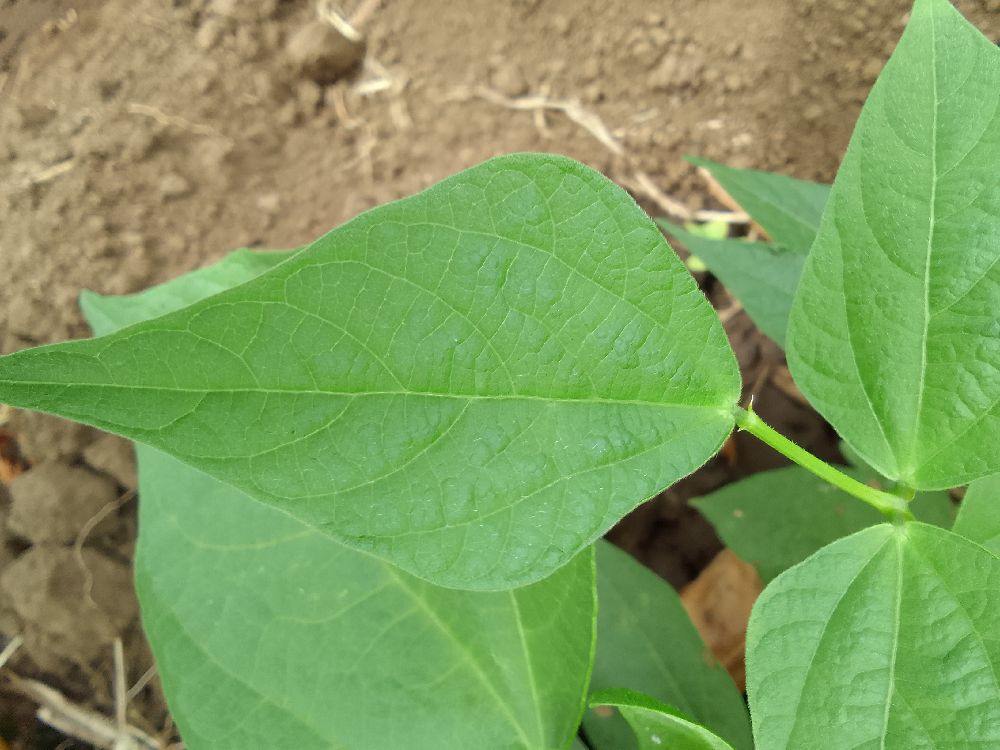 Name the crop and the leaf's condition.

common bean, healthy
